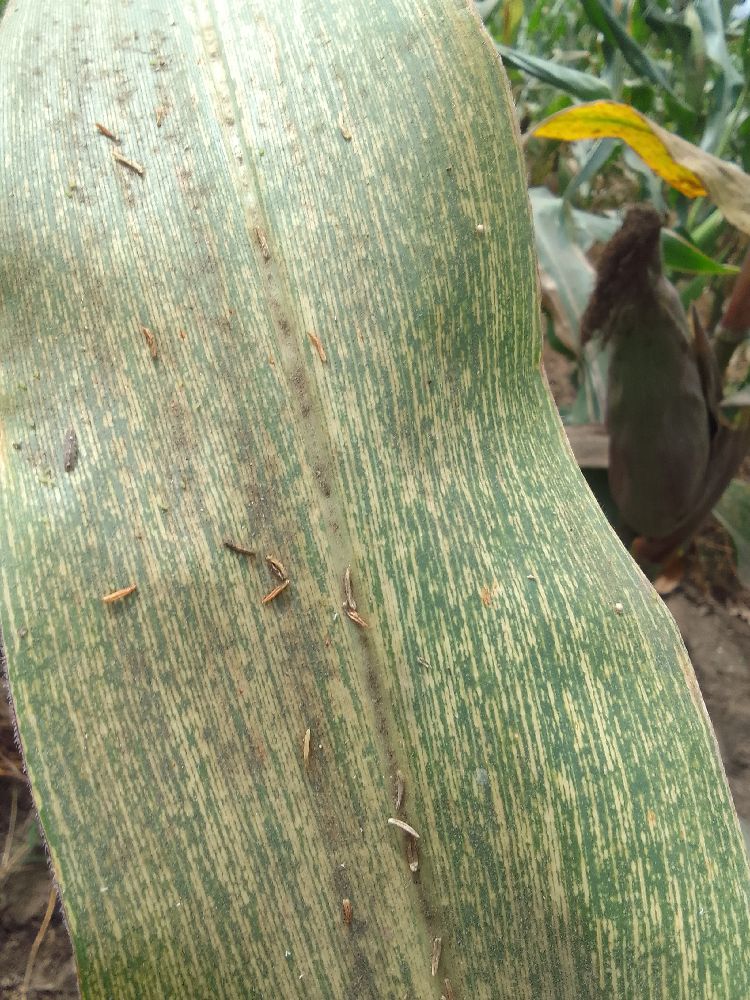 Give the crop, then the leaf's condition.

maize, maize streak virus
